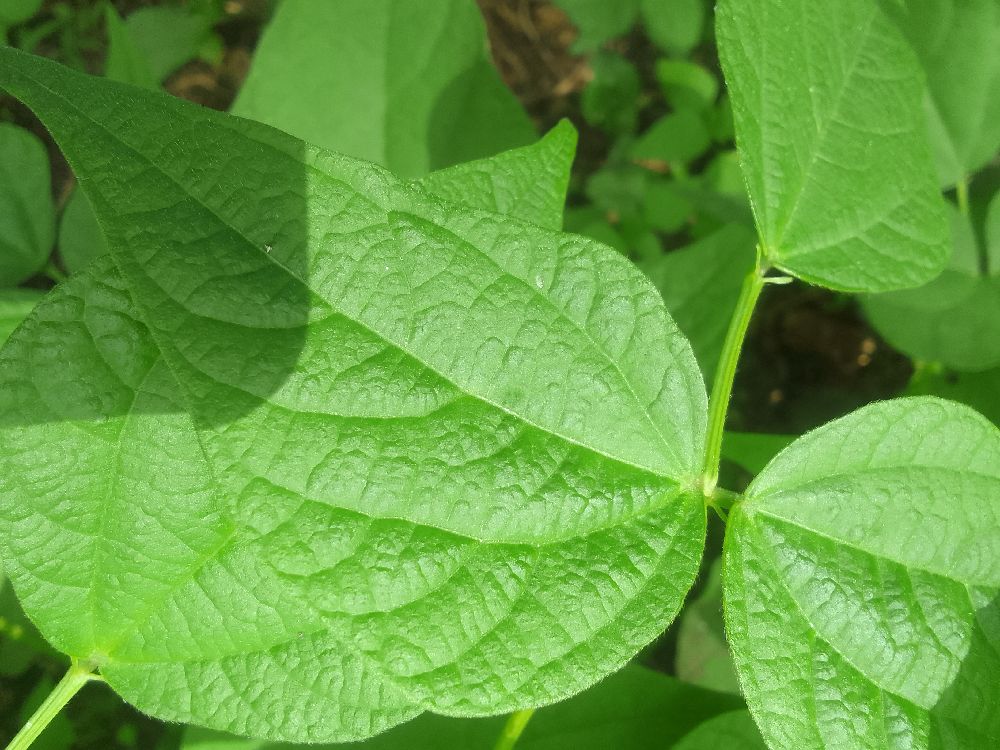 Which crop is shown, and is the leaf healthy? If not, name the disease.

common bean, healthy
